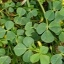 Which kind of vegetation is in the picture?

unstructured weed
